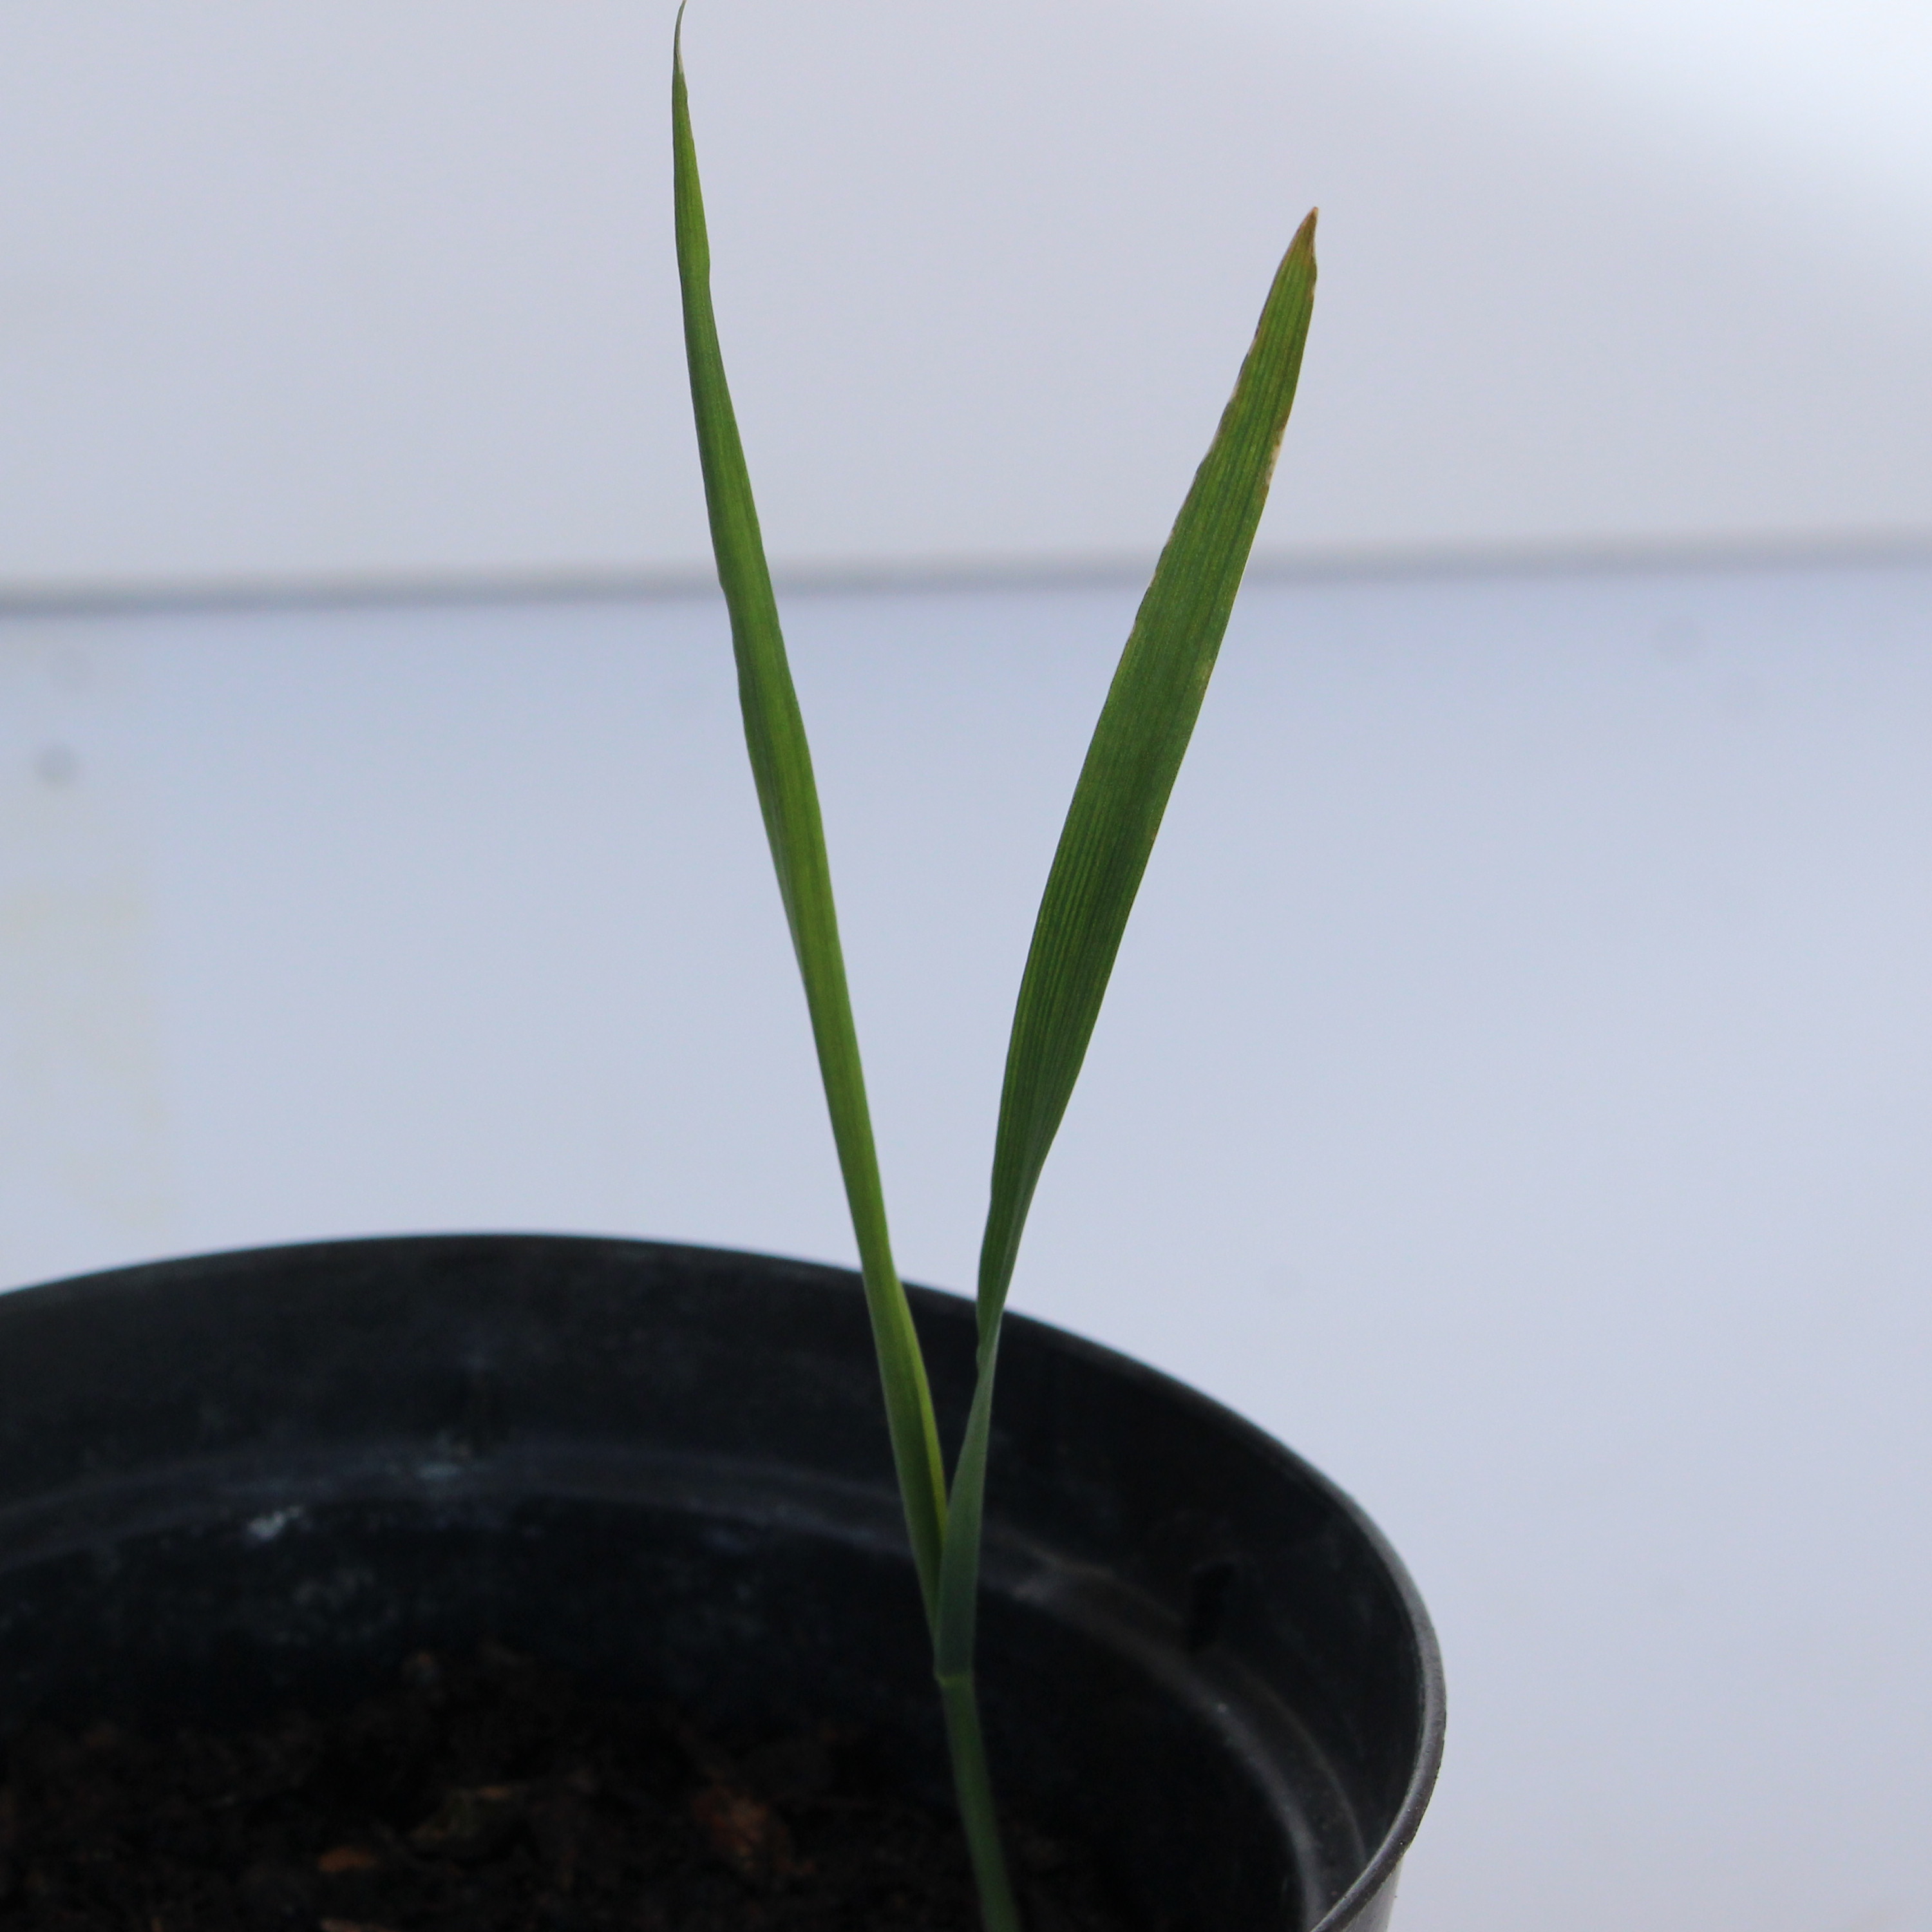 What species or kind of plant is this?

Avena sterilis
